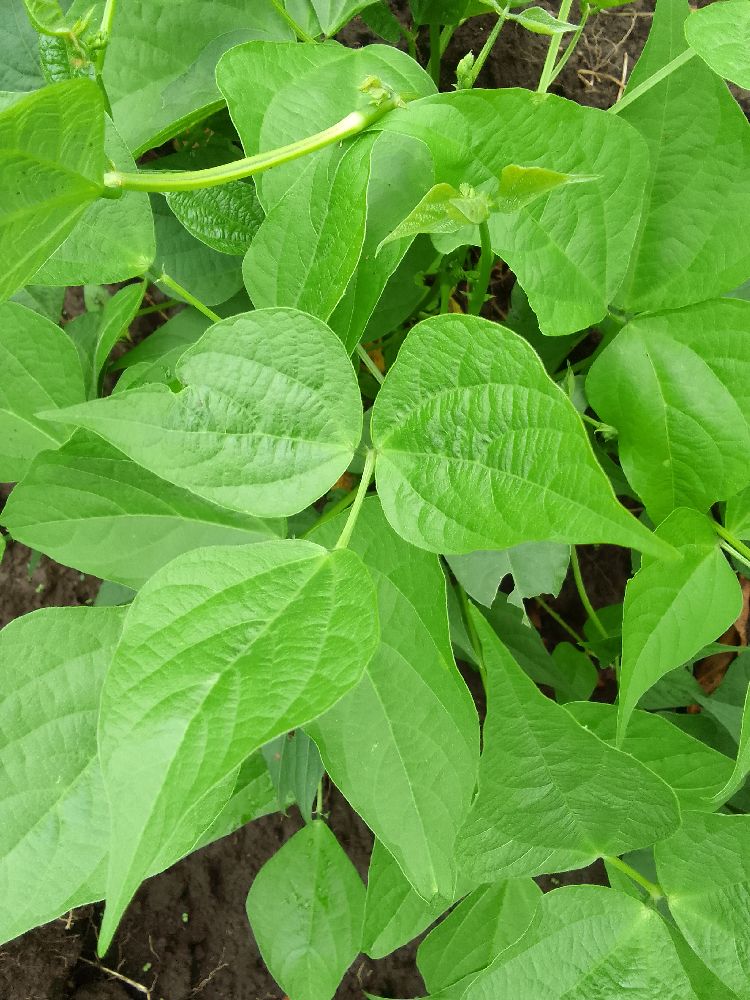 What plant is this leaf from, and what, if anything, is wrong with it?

common bean, healthy
